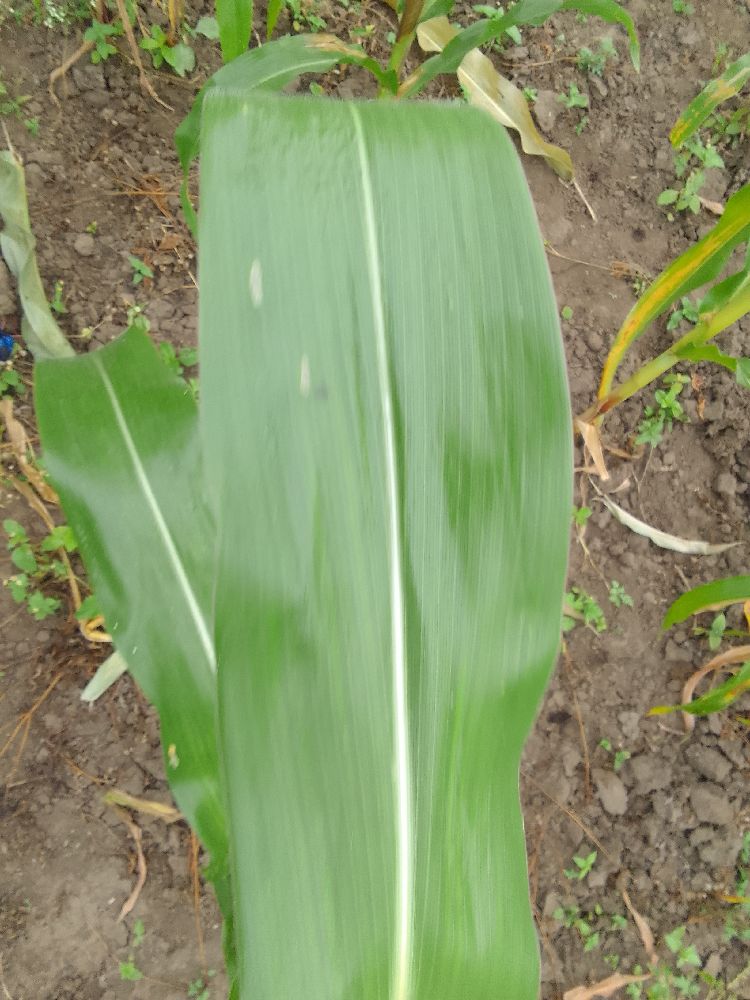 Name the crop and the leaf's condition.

maize, healthy
